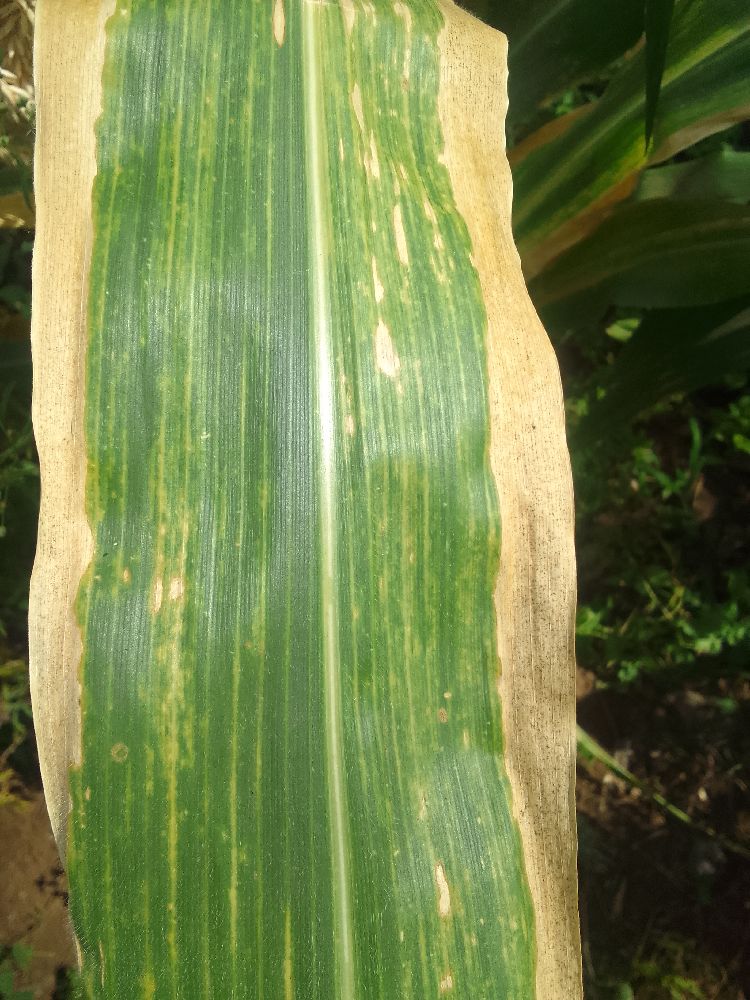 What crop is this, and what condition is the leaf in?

maize, maize lethal necrosis
